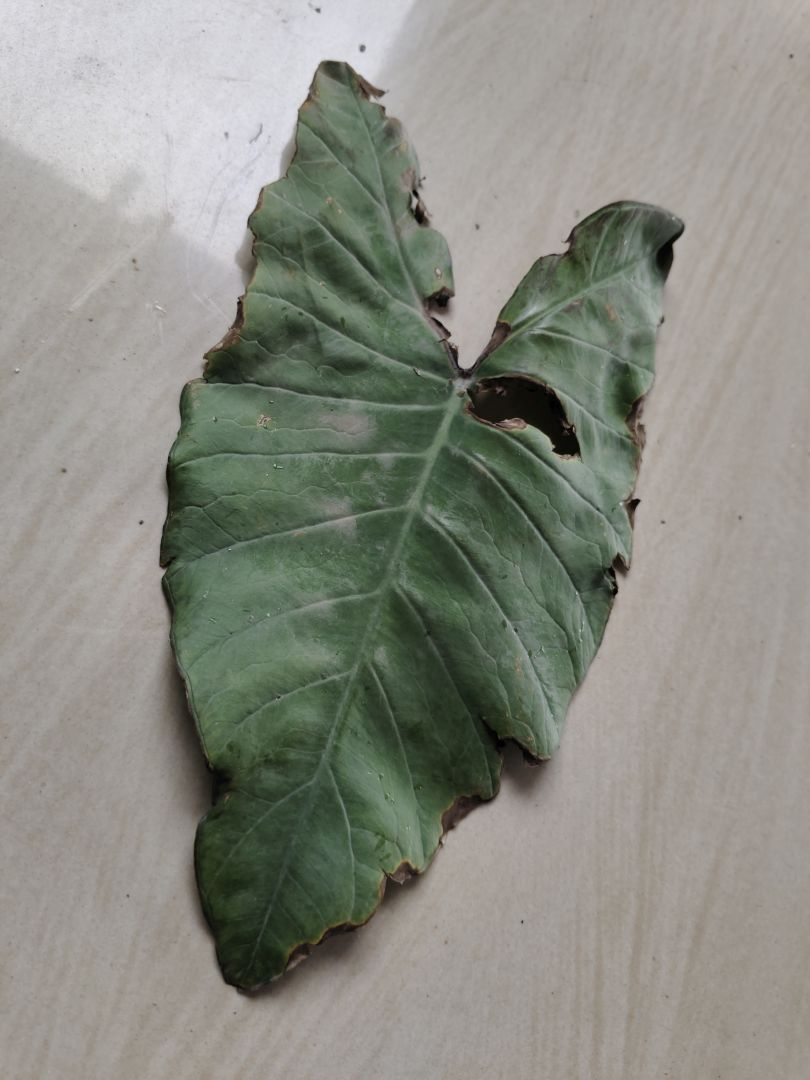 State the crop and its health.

taro, leaf blight
